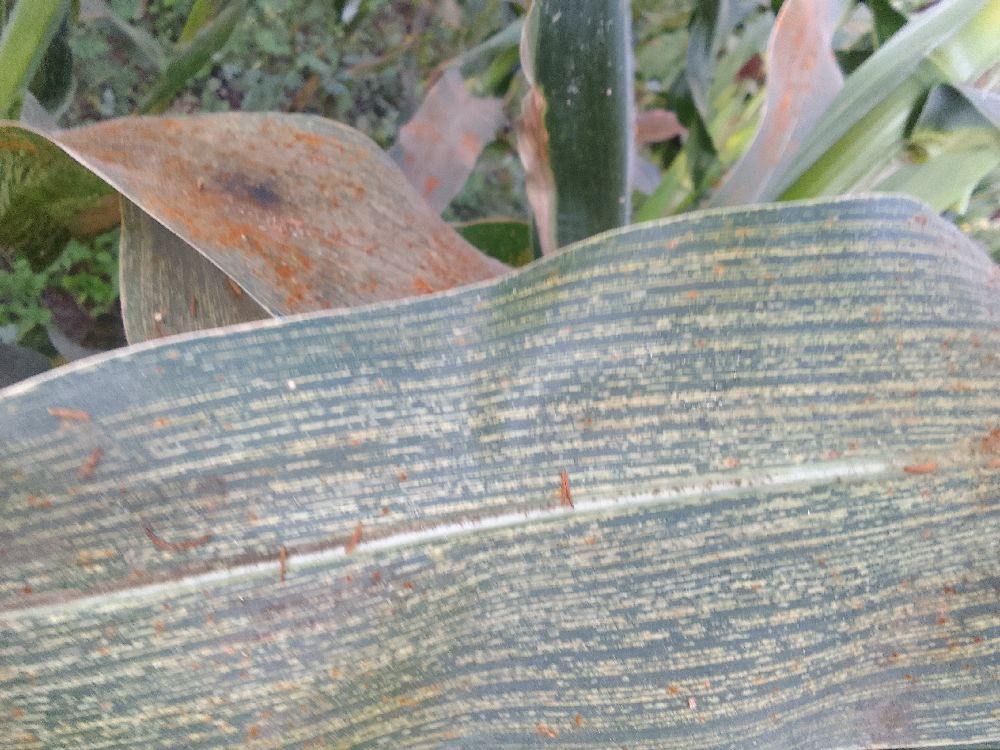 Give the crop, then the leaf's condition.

maize, maize streak virus
